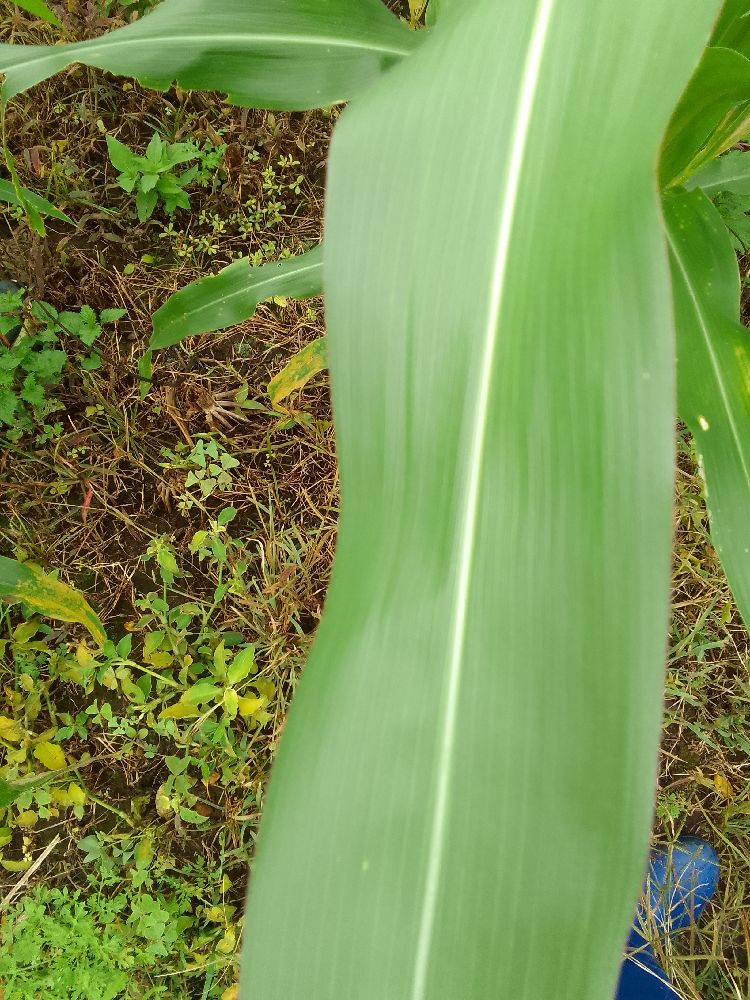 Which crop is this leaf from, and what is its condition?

maize, healthy
